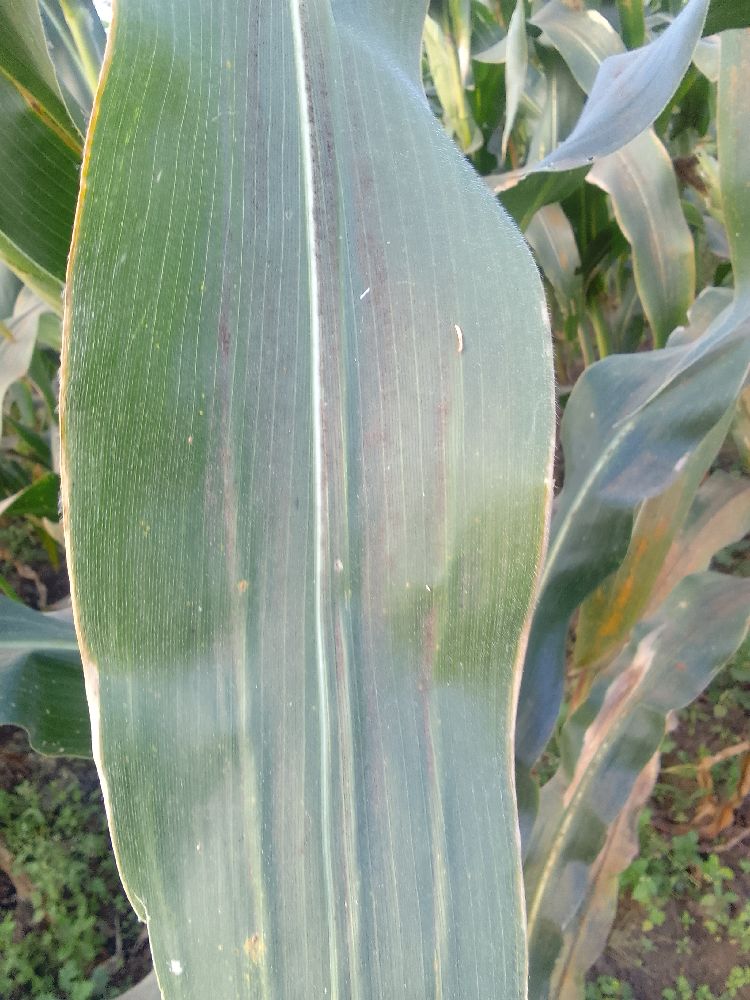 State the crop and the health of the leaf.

maize, healthy
